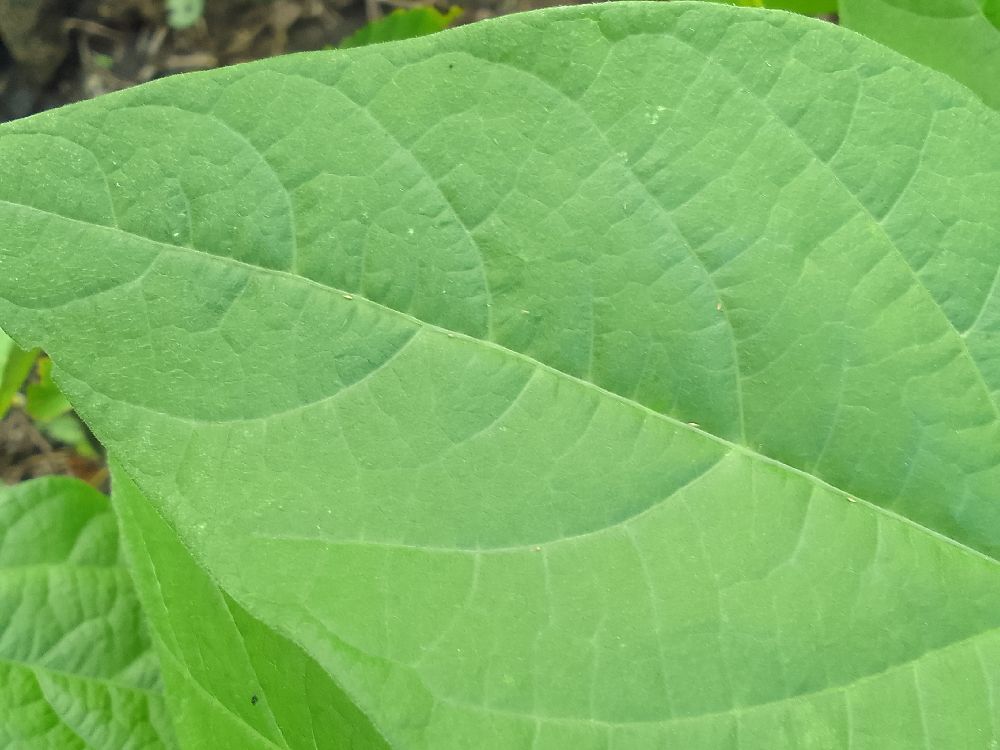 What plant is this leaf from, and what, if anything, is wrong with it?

common bean, healthy
